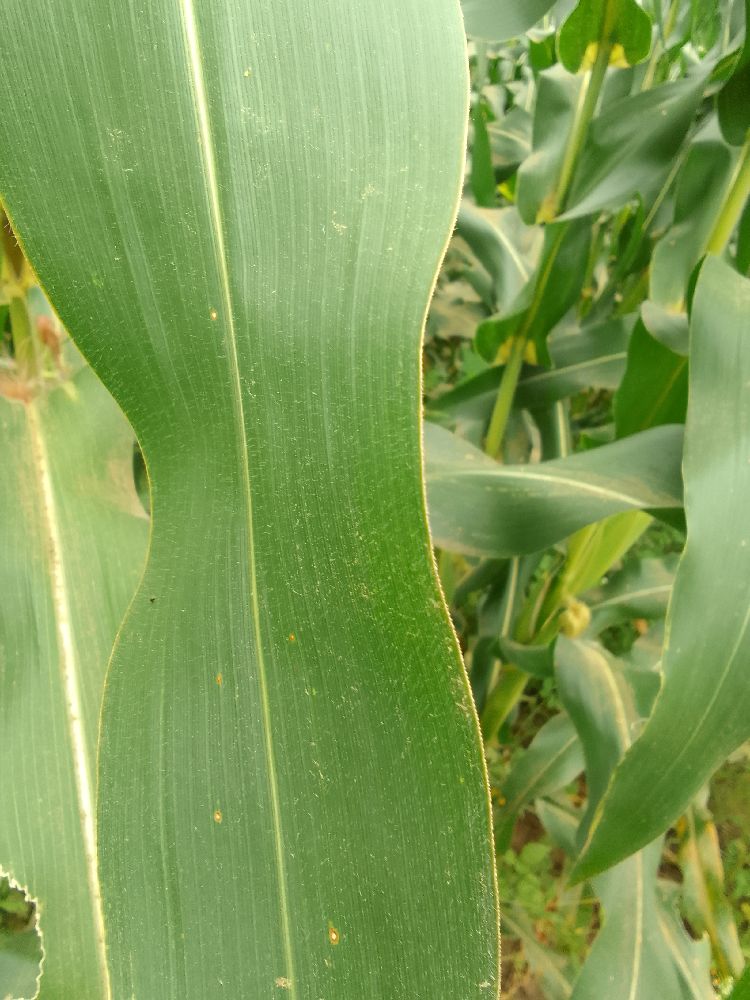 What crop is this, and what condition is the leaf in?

maize, healthy
